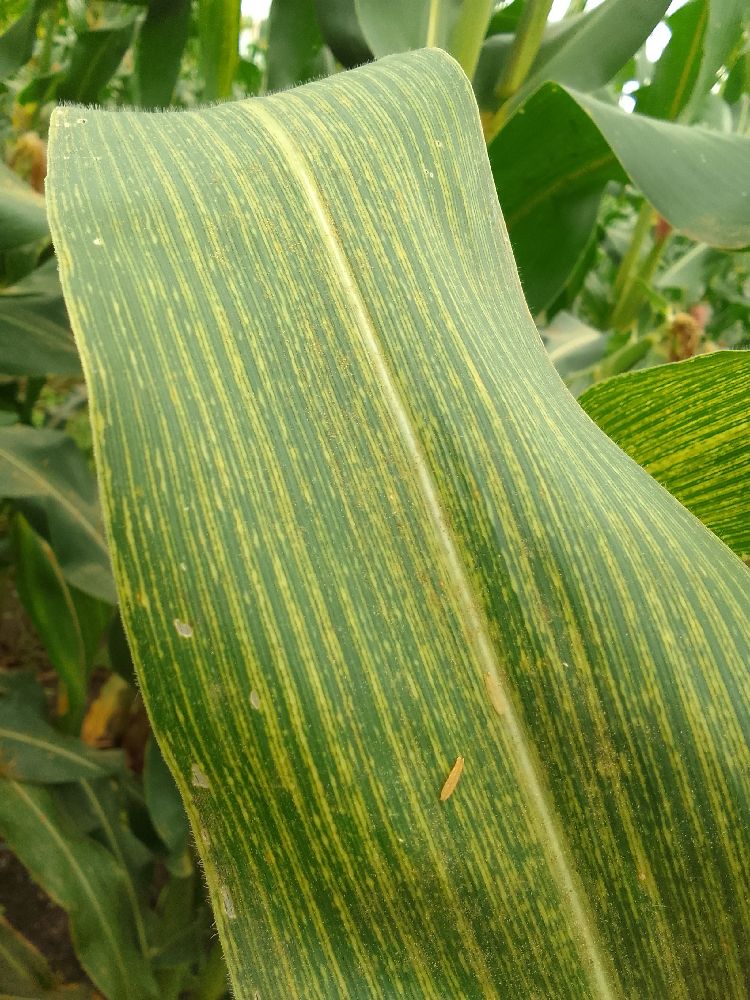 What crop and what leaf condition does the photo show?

maize, maize streak virus
